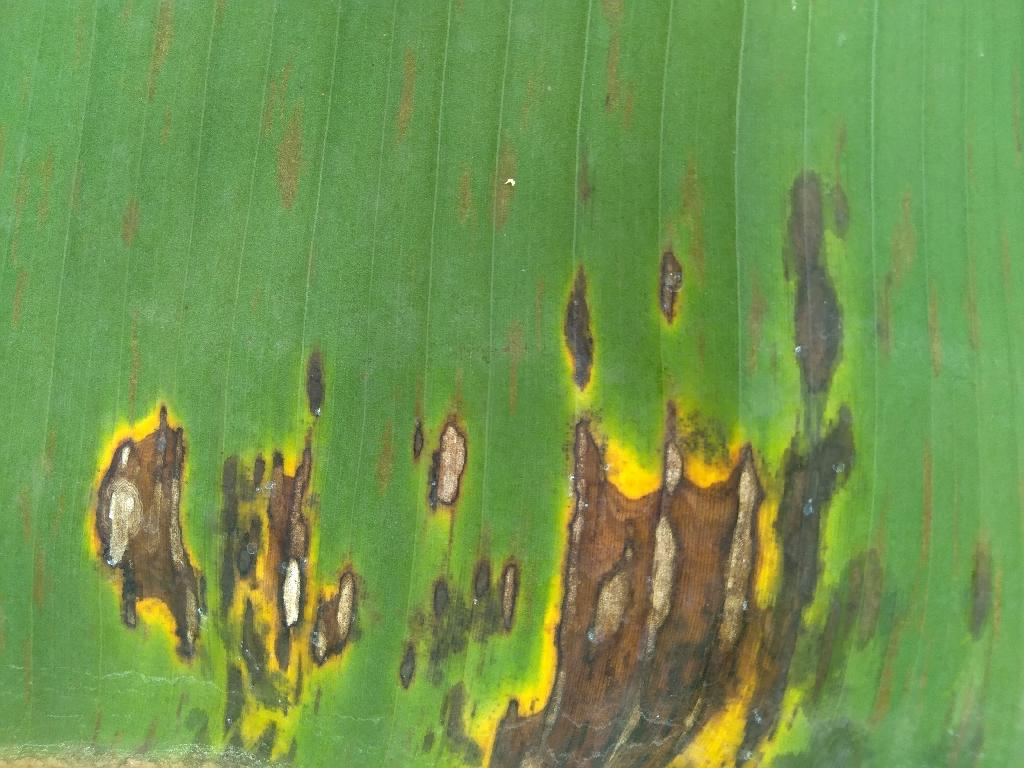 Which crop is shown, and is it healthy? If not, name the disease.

banana, black sigatoka
